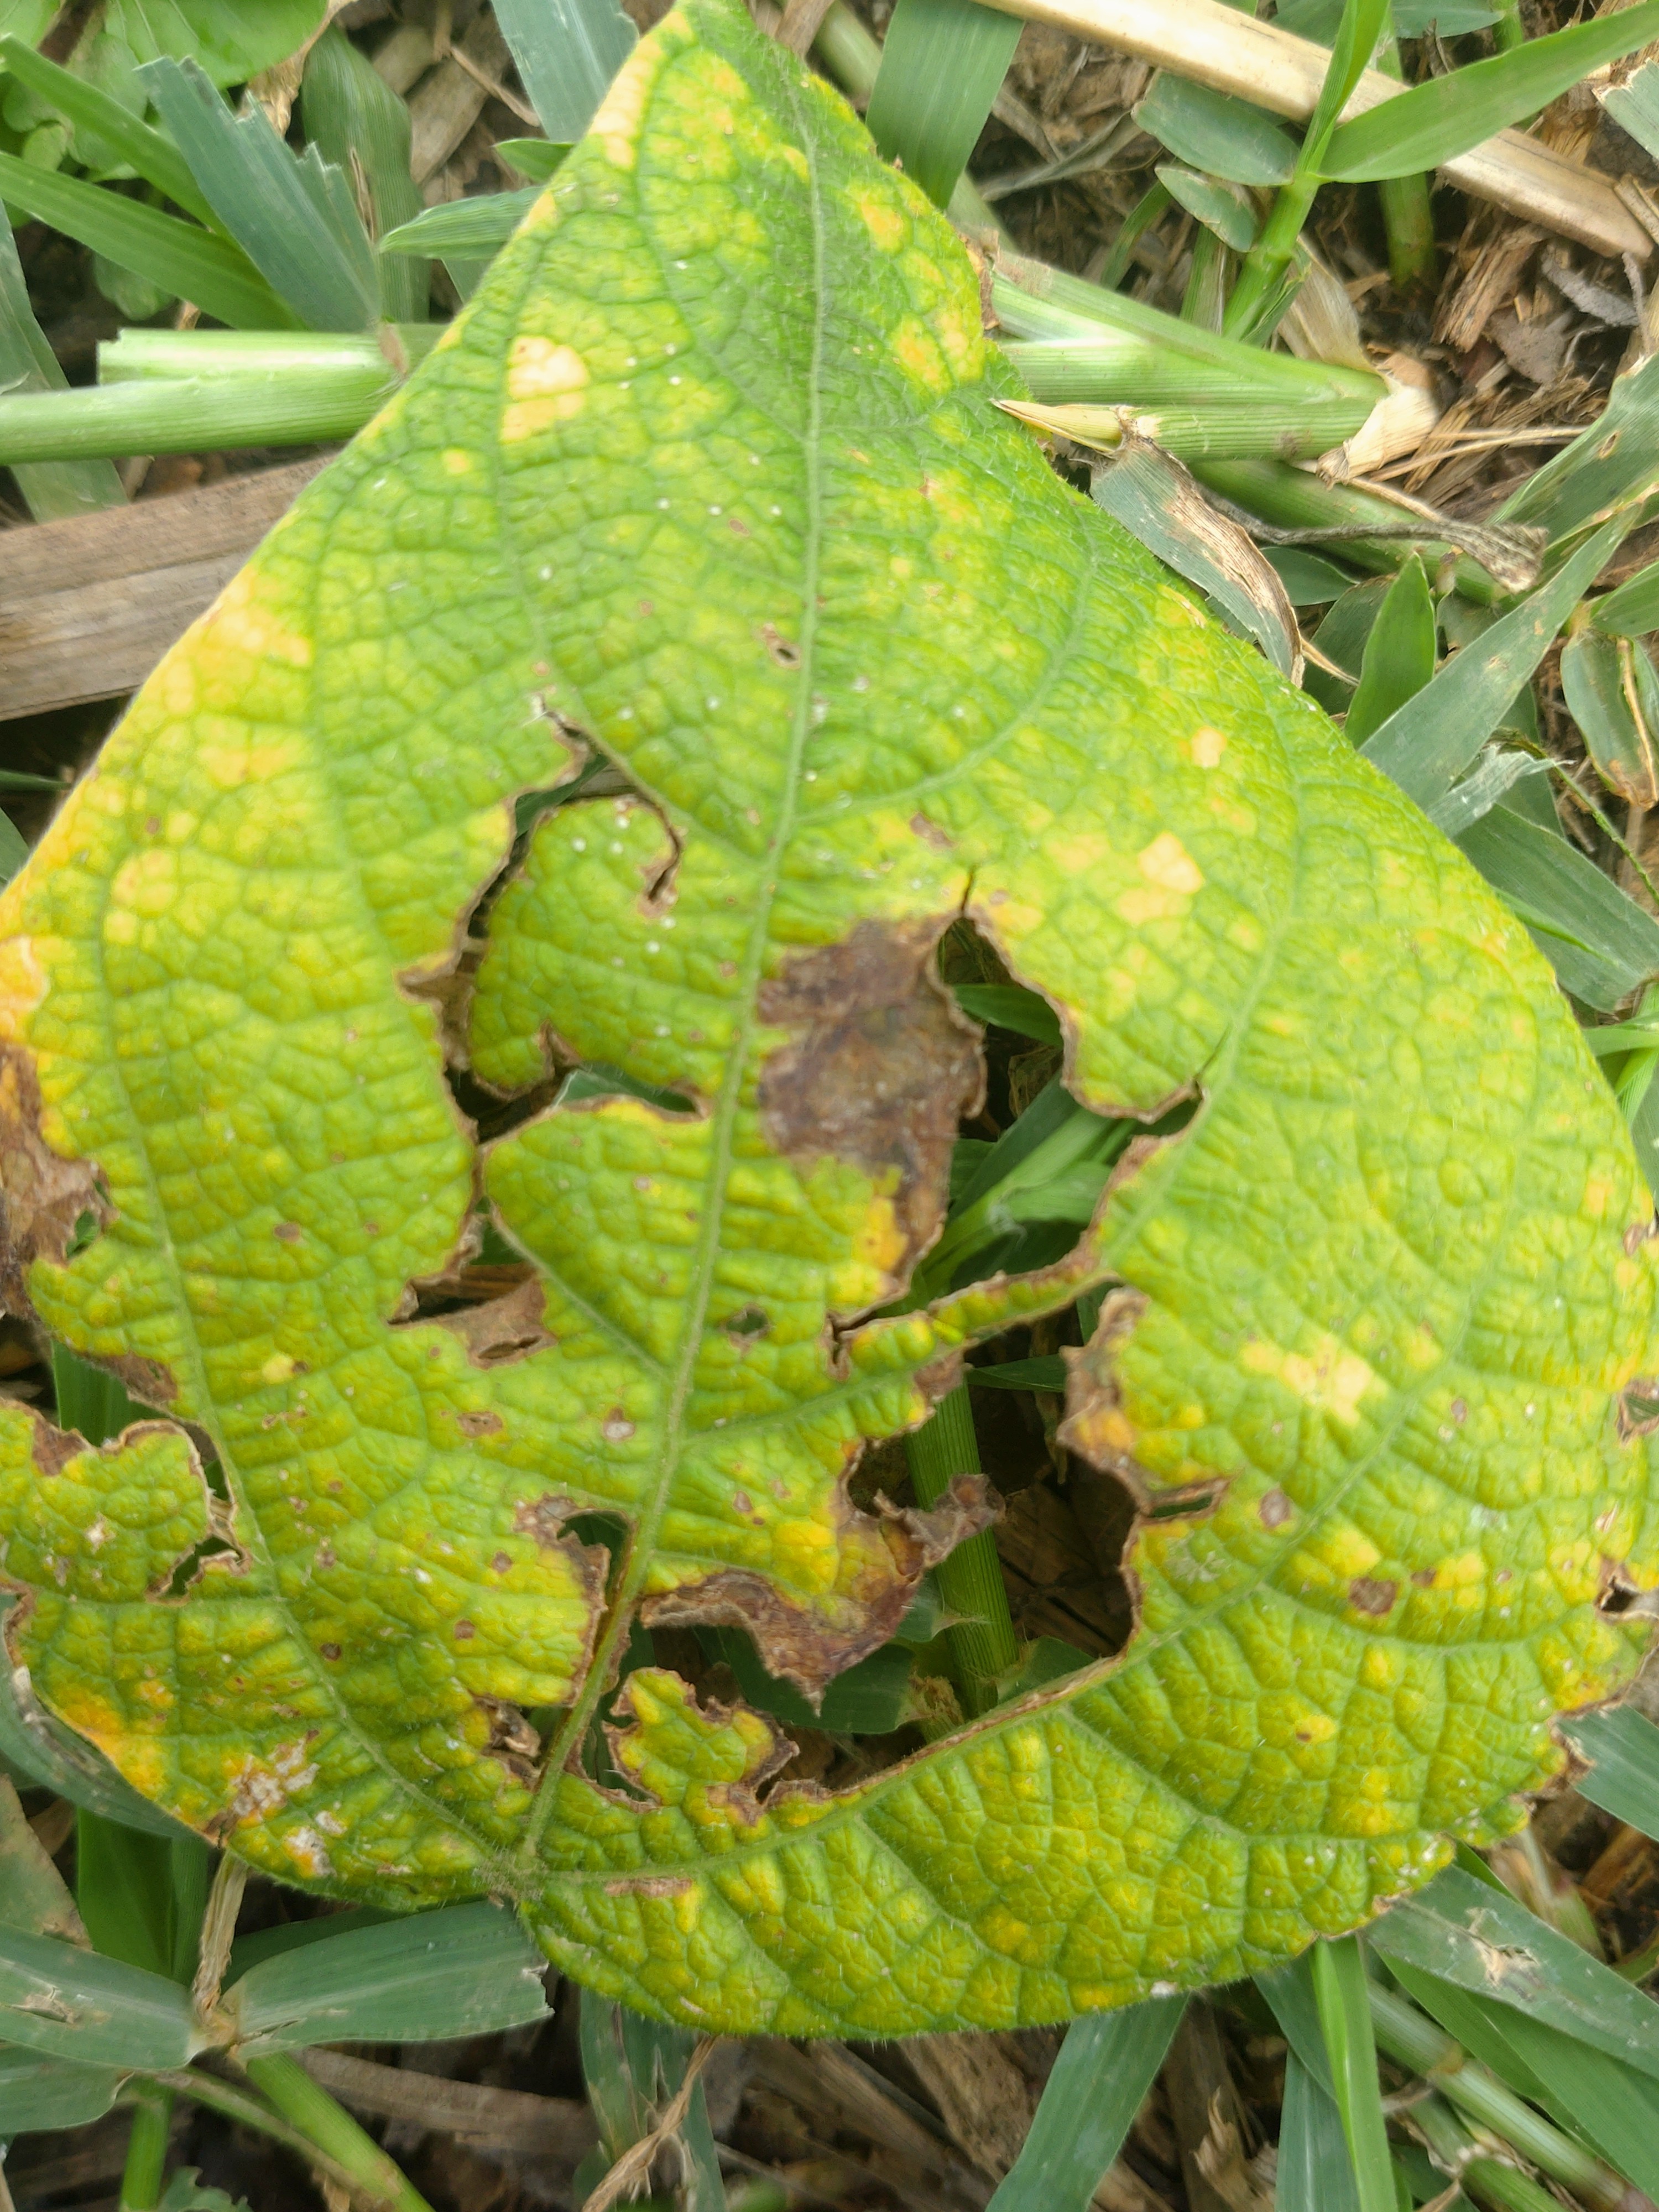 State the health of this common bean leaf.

rust
